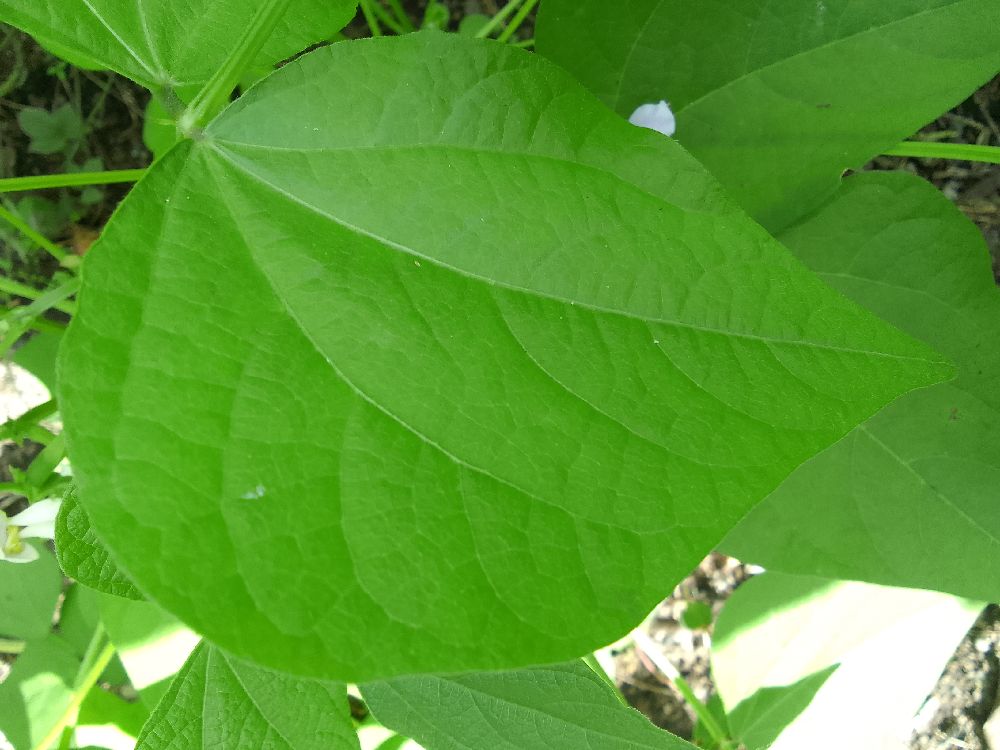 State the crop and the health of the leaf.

common bean, healthy
